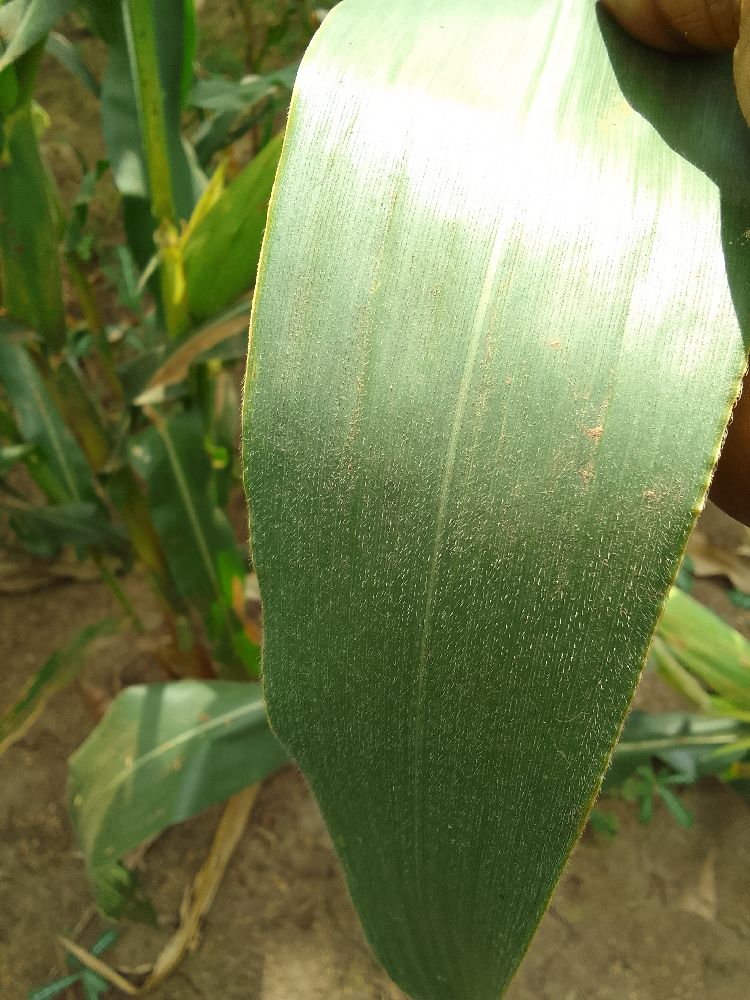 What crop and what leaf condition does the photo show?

maize, healthy
